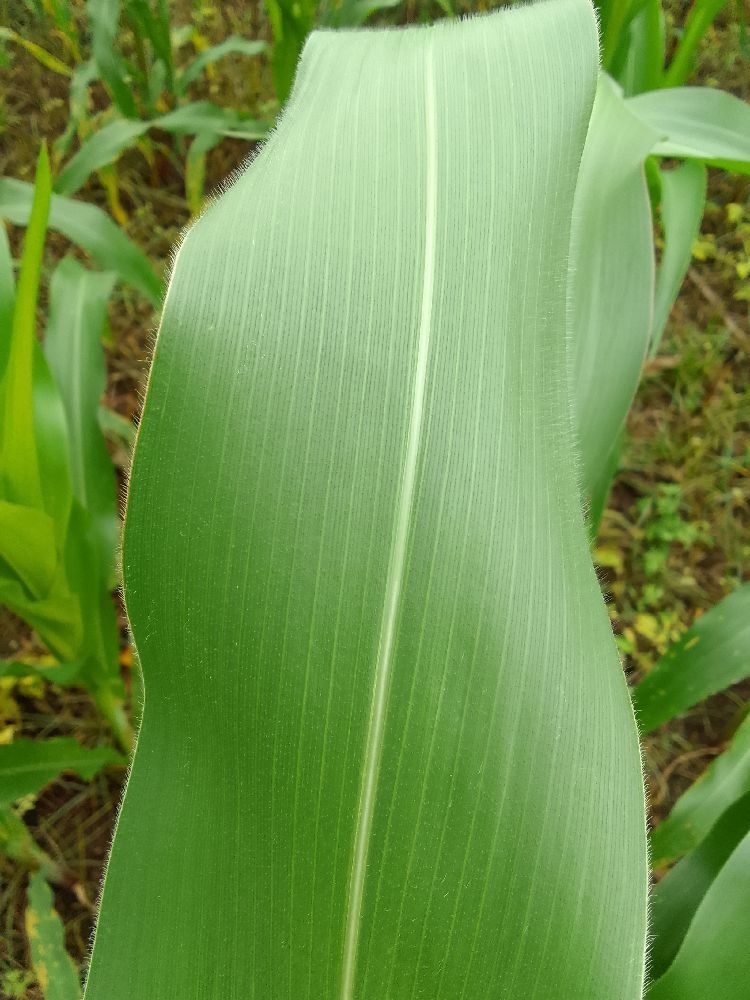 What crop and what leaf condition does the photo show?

maize, healthy
